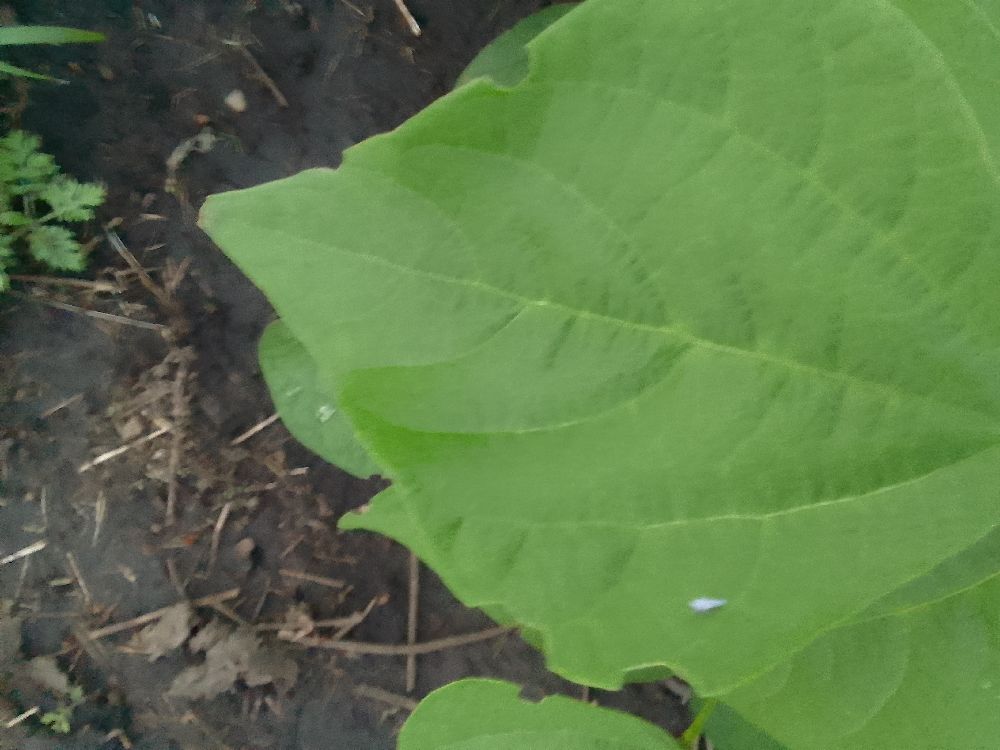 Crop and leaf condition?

common bean, healthy
